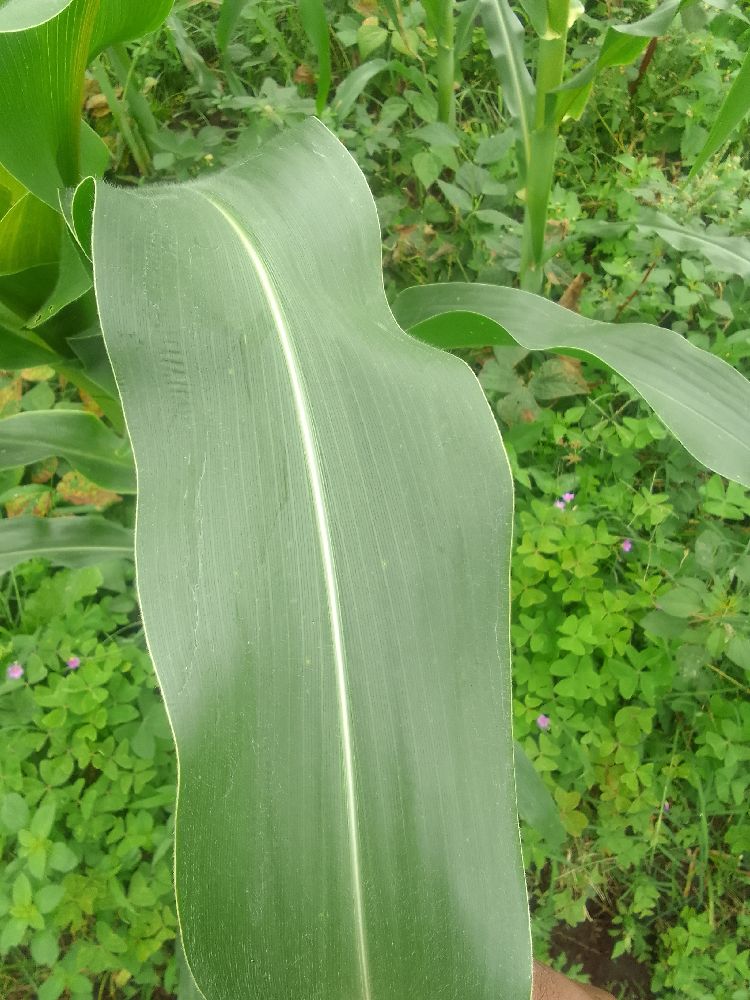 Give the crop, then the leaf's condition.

maize, healthy
